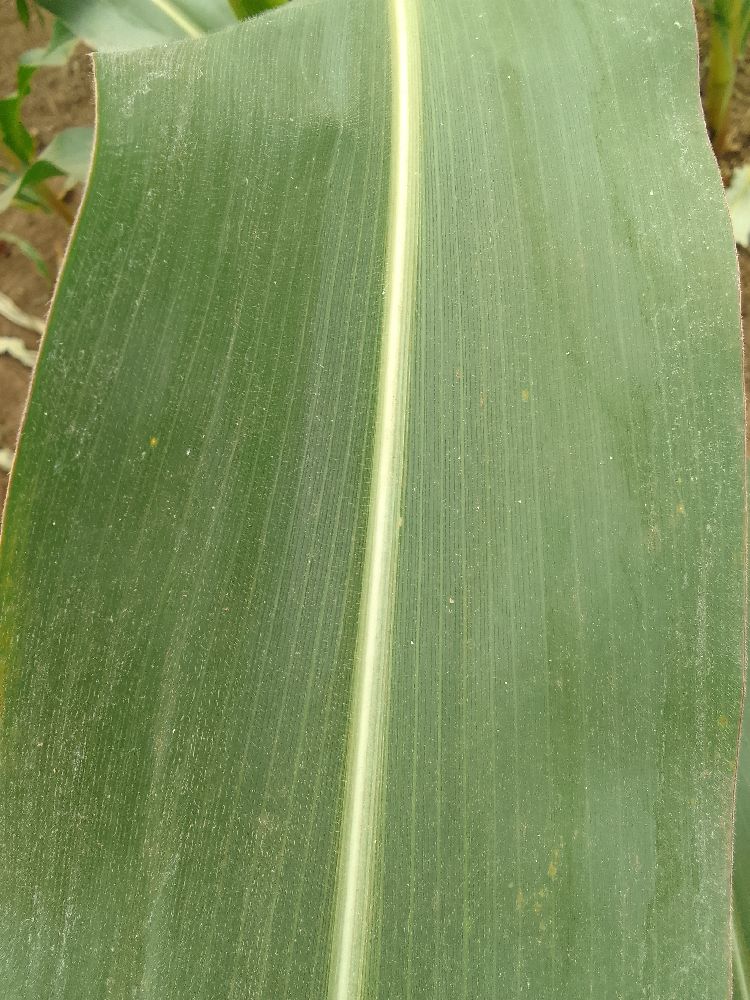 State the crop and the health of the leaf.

maize, healthy
